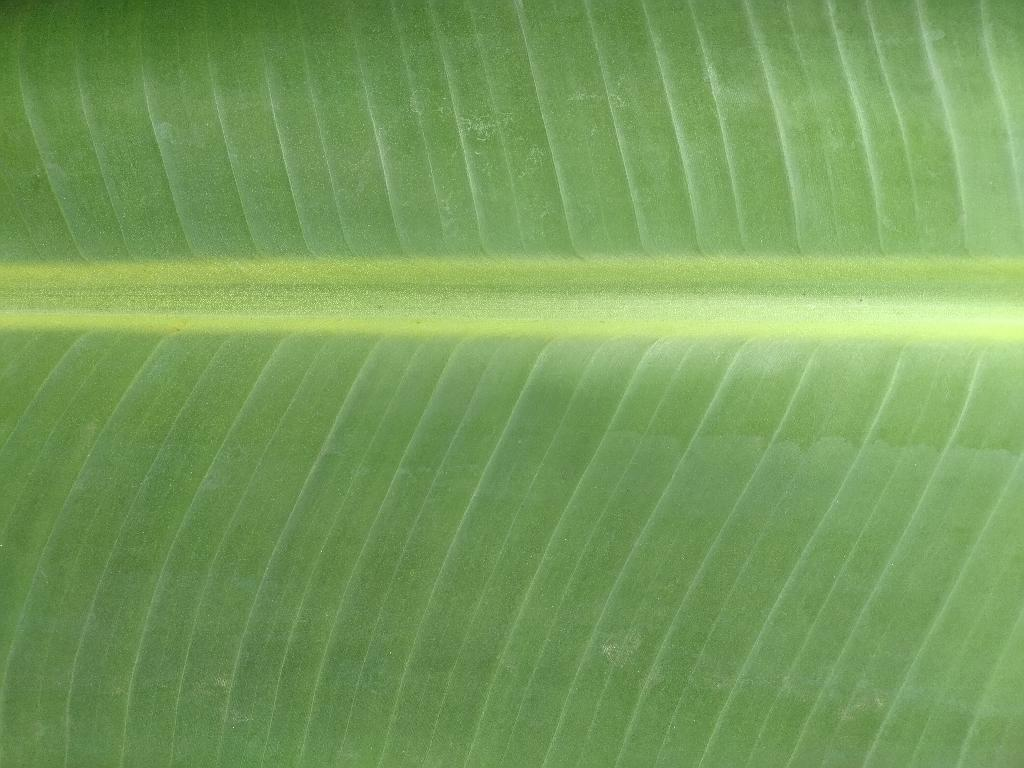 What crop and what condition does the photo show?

banana, healthy
